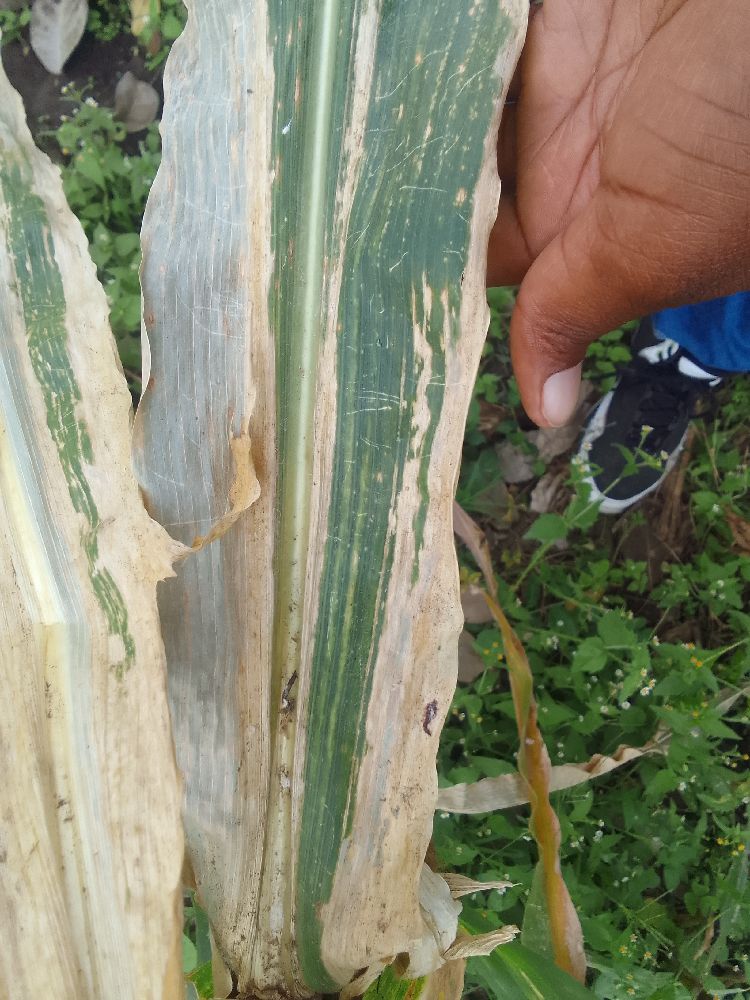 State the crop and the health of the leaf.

maize, maize lethal necrosis
